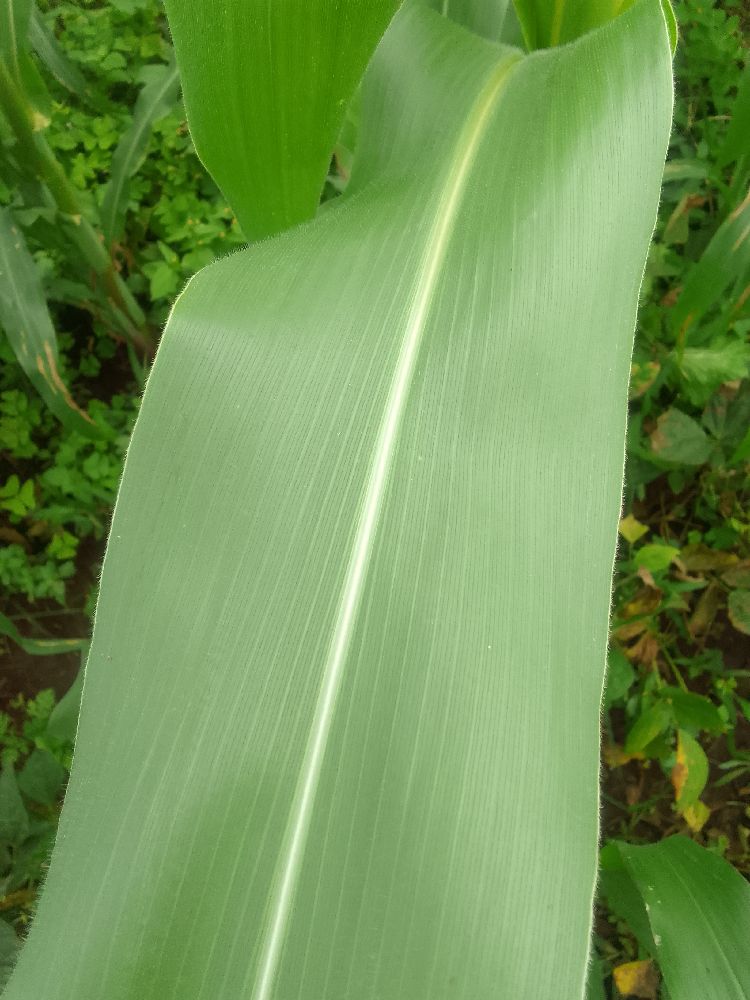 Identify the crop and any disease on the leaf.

maize, healthy
